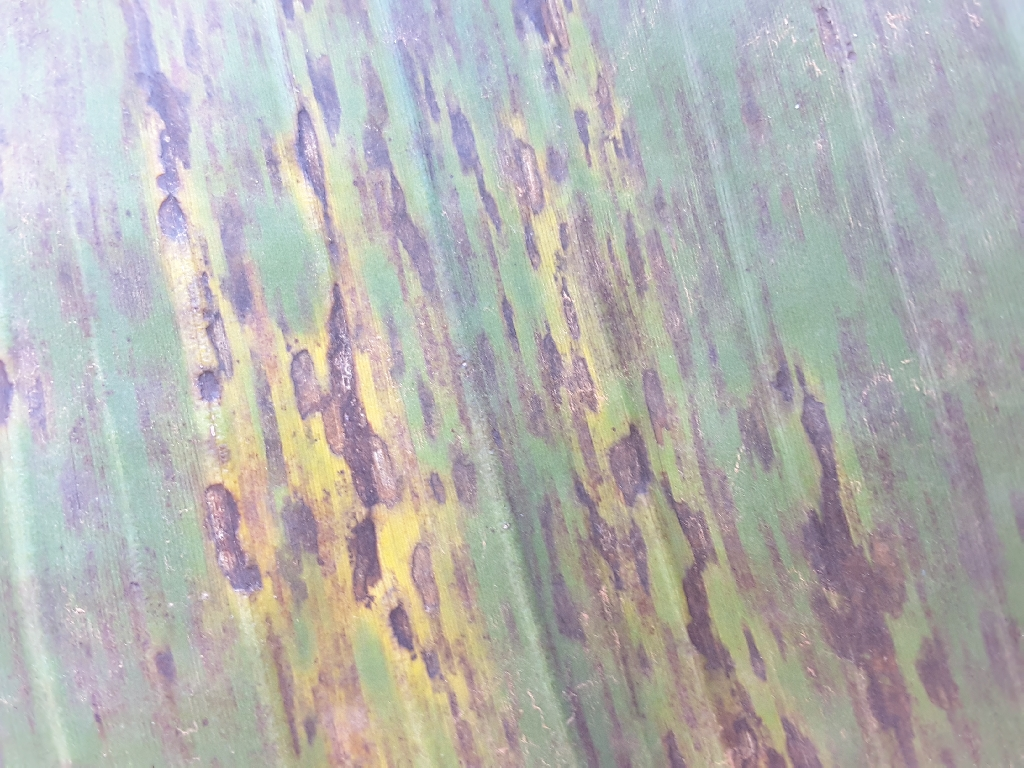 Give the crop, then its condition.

banana, black sigatoka
